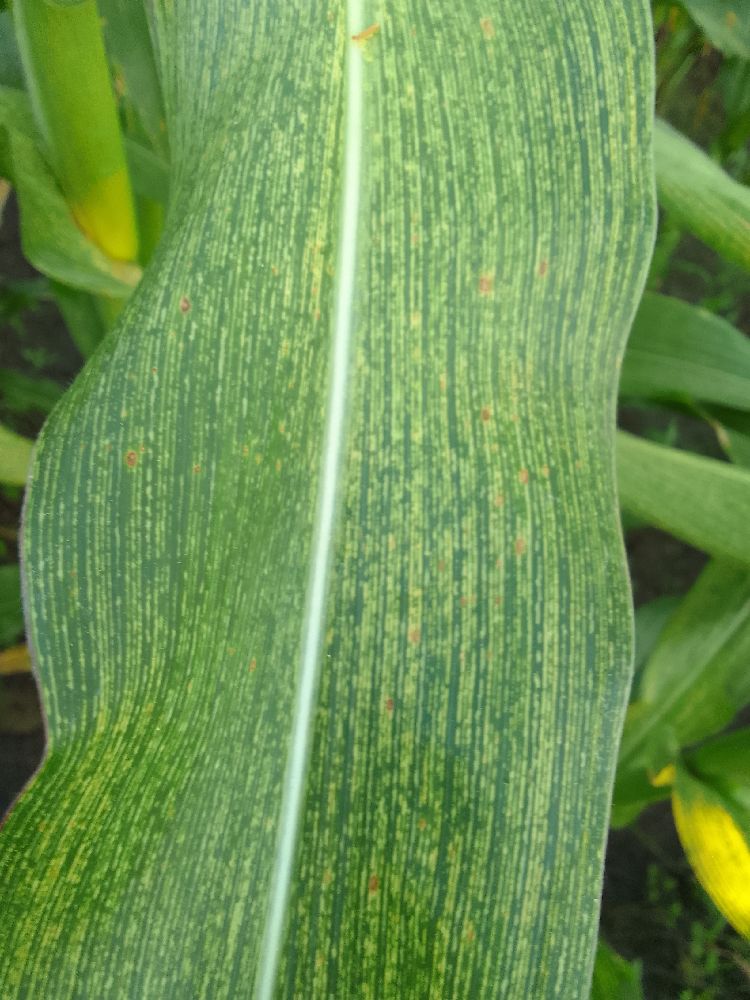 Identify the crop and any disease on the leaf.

maize, maize streak virus
